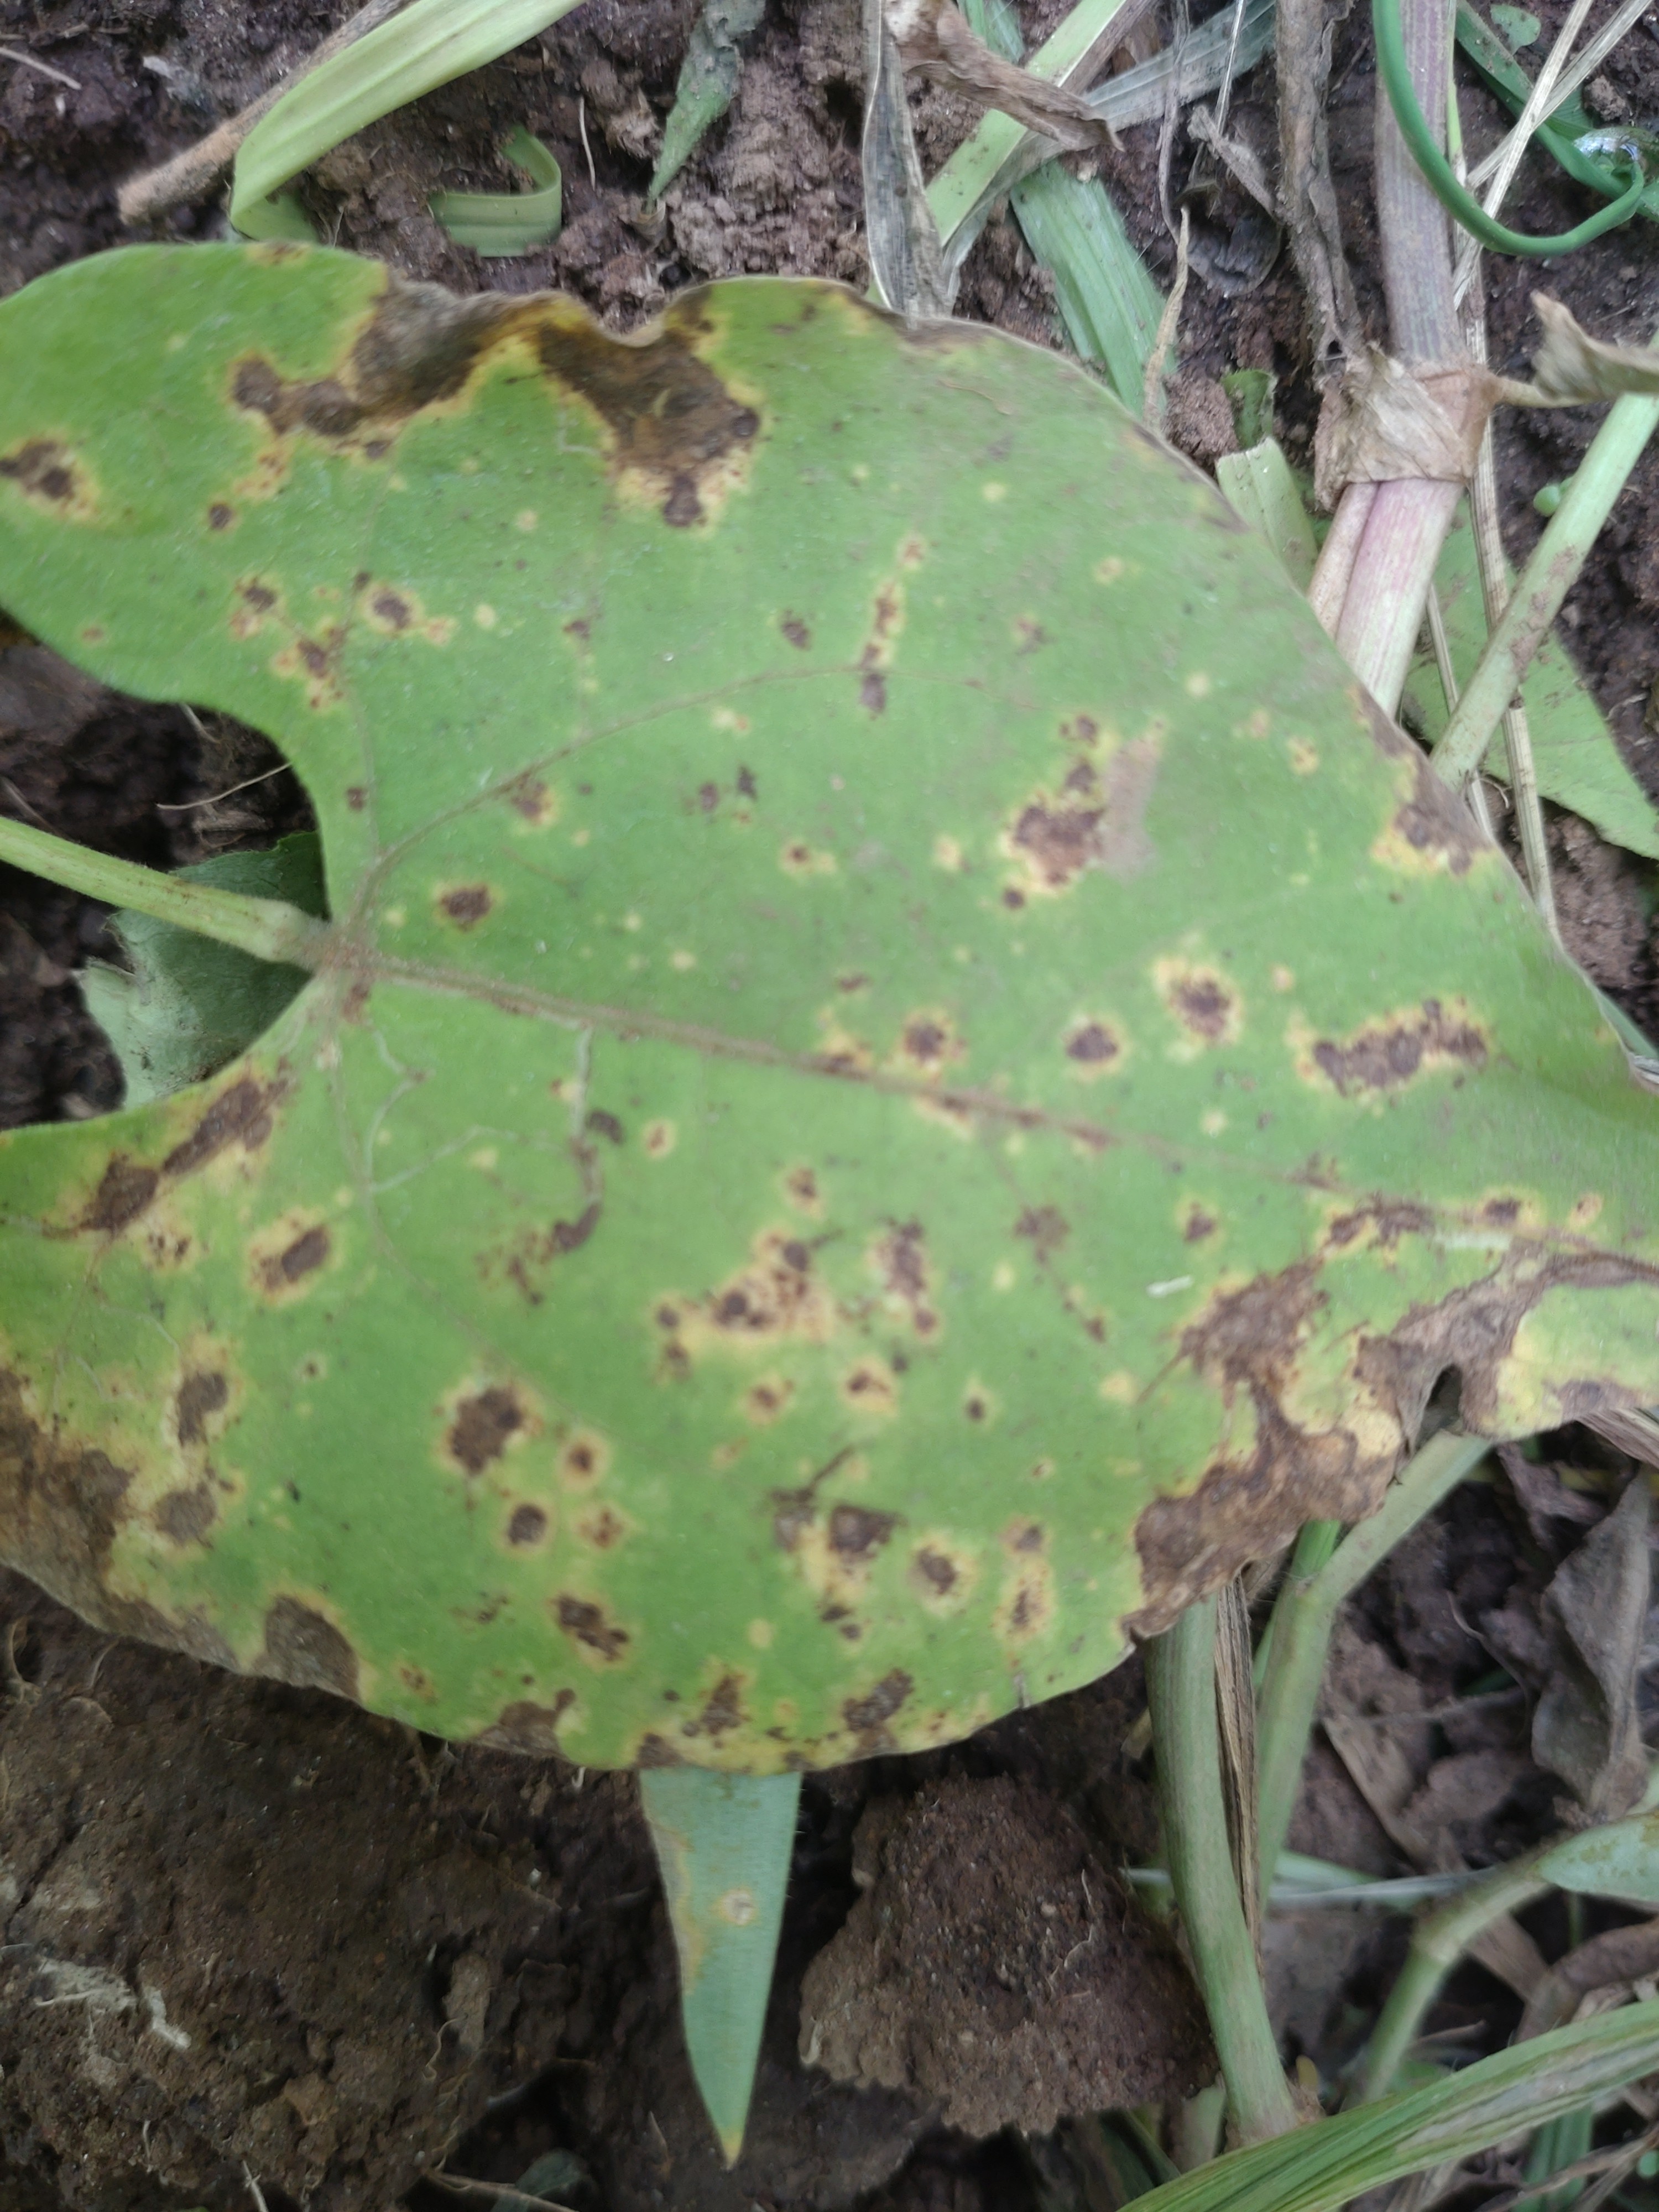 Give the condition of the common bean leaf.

rust
